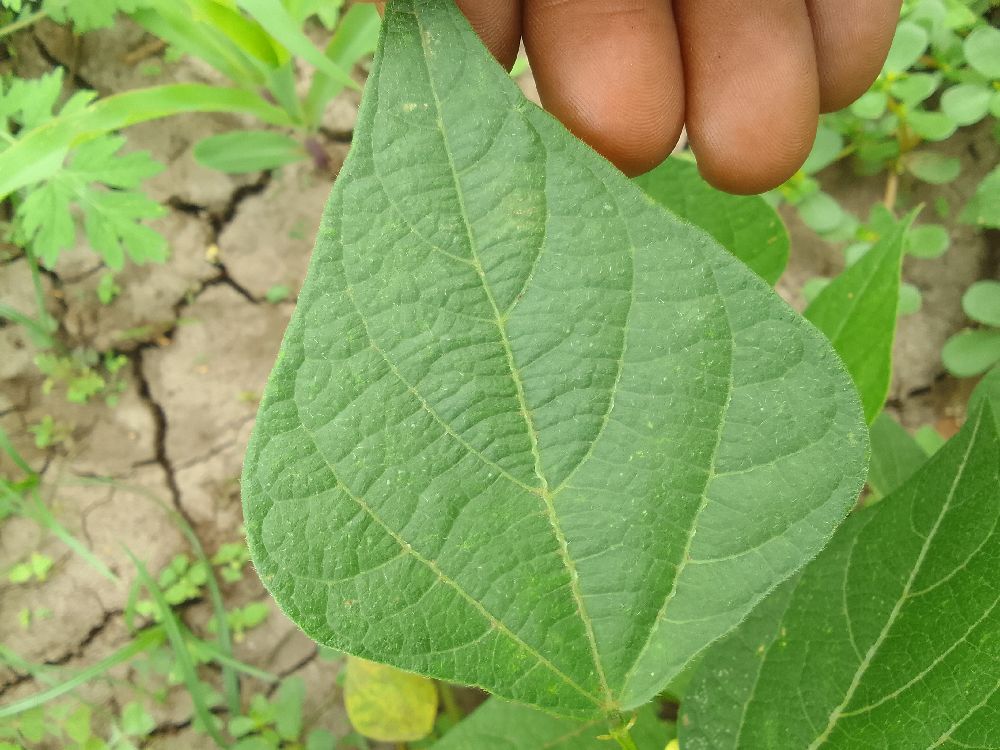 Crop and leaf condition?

common bean, healthy
